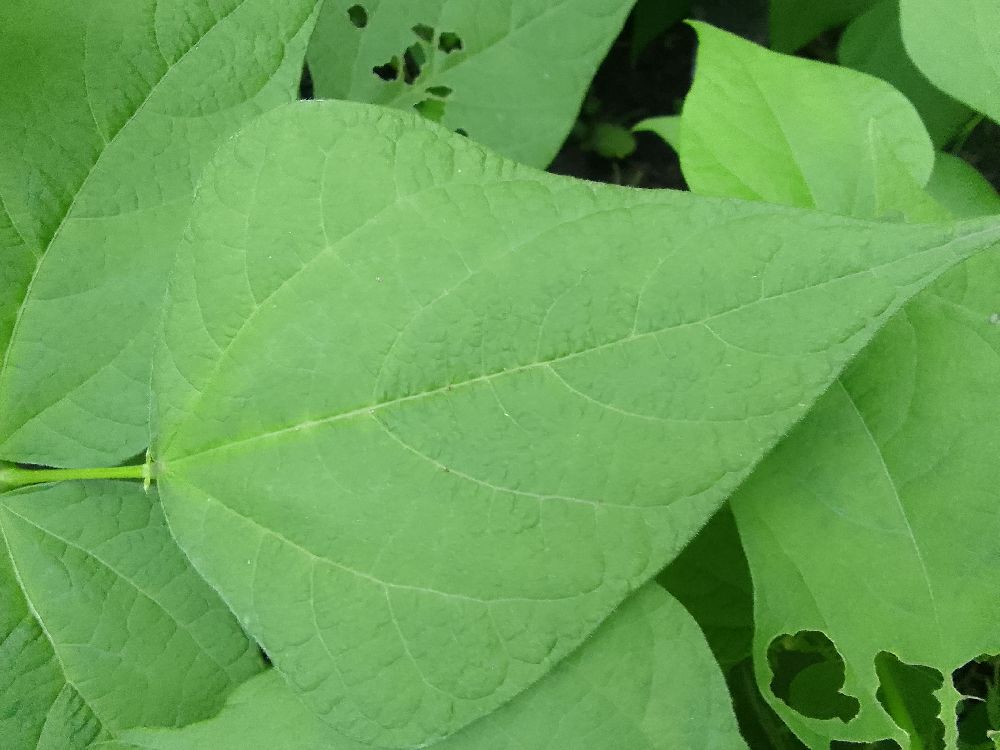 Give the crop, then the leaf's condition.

common bean, healthy
